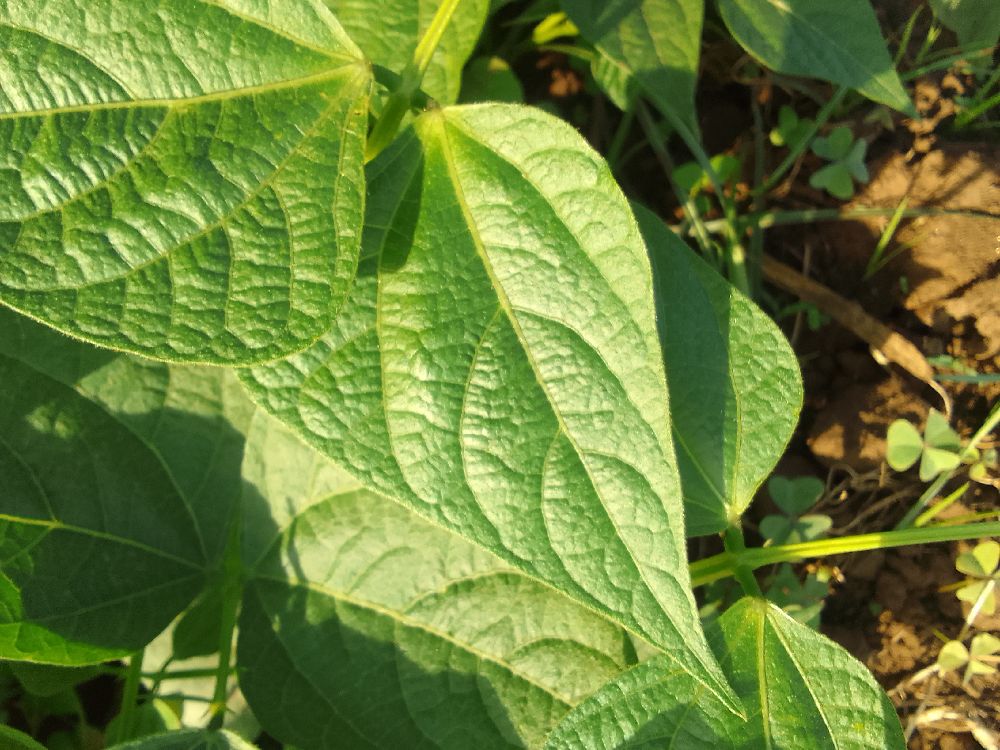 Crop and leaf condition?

common bean, healthy
